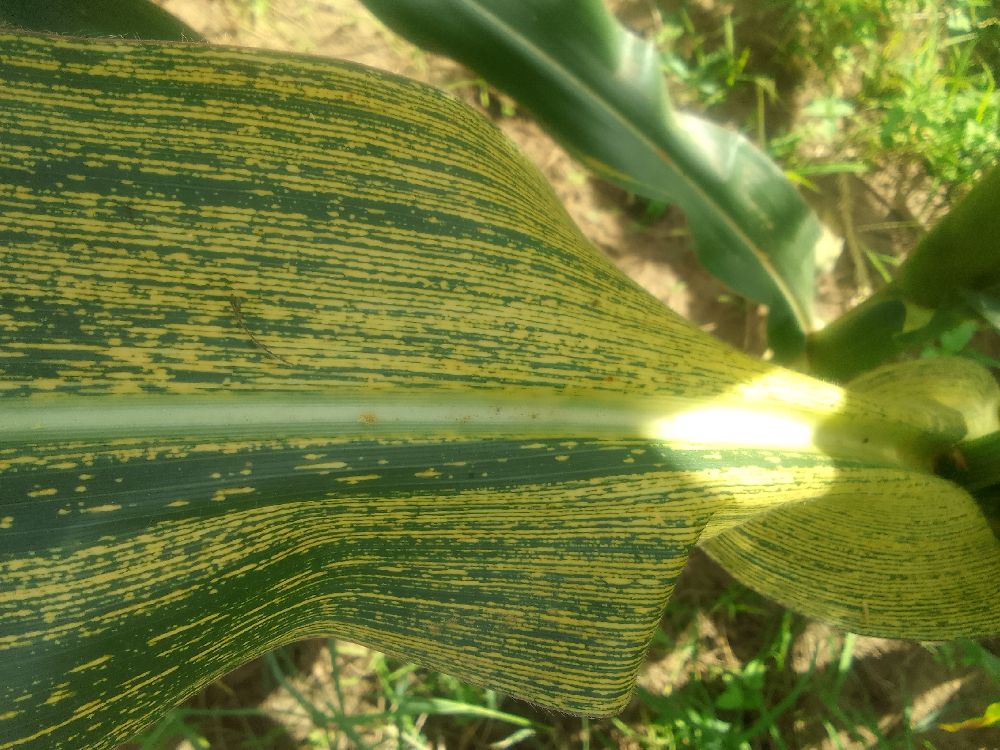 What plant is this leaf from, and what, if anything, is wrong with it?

maize, maize streak virus
